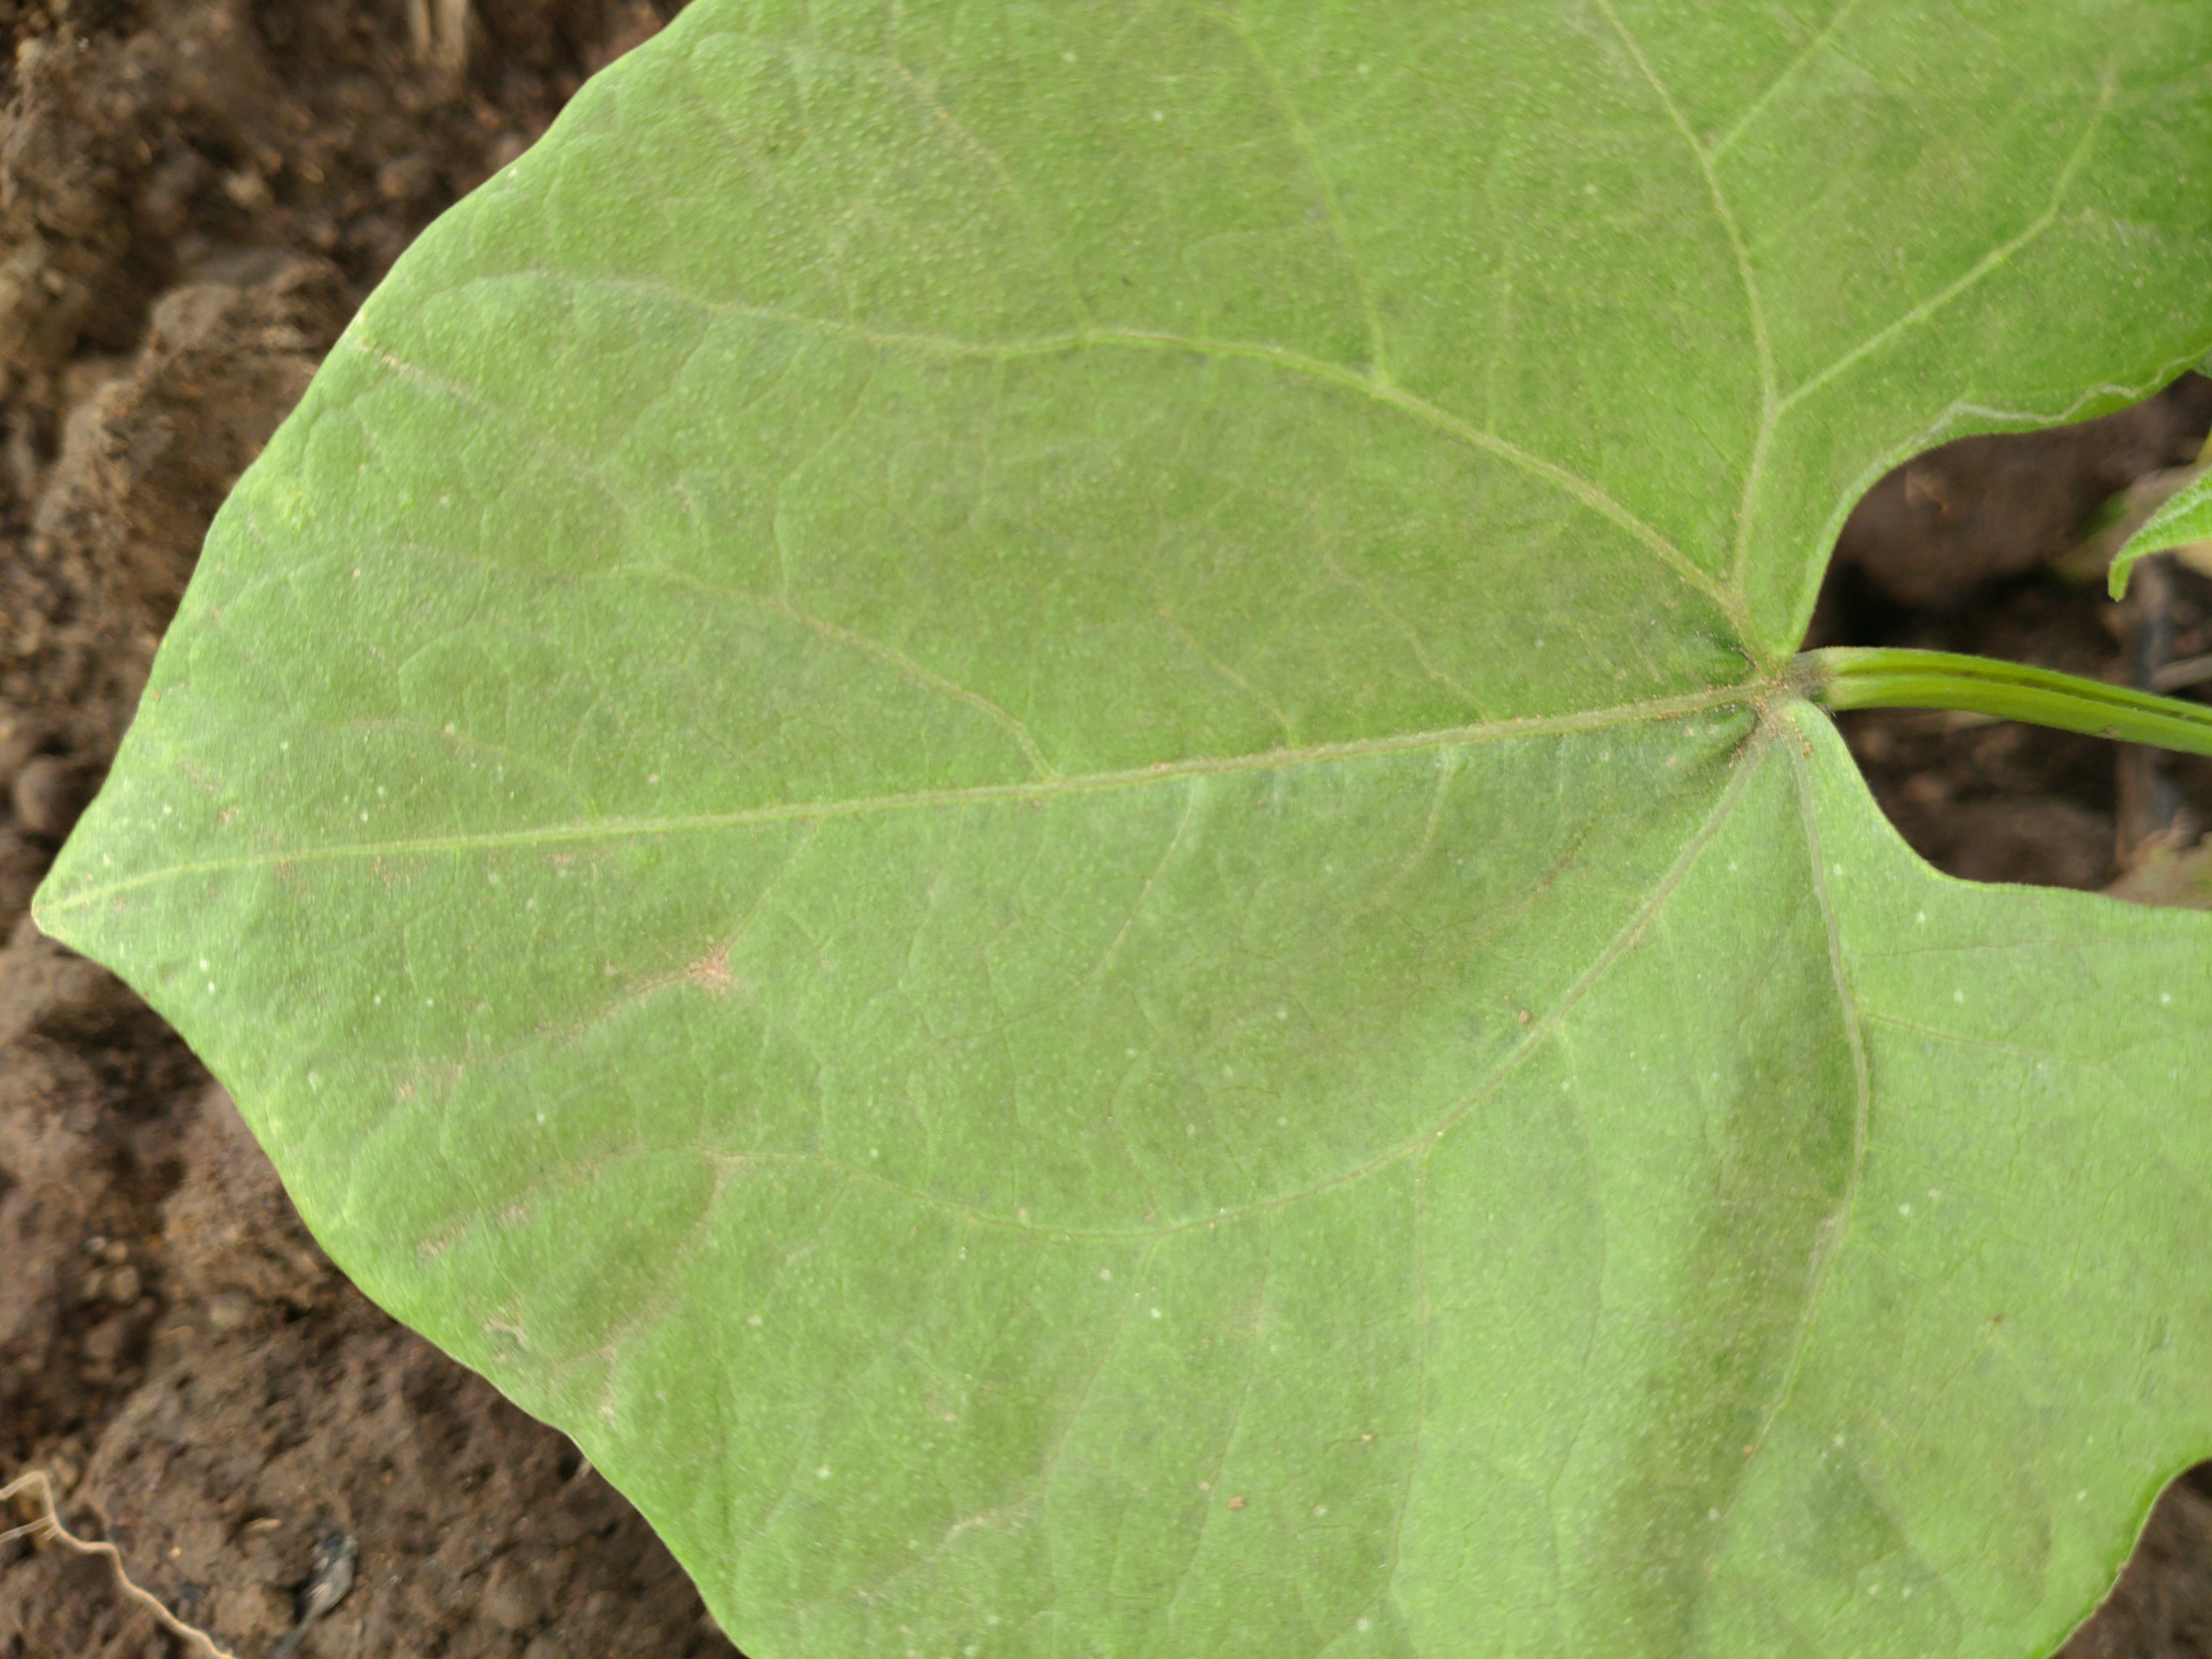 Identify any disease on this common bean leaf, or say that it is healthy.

healthy
